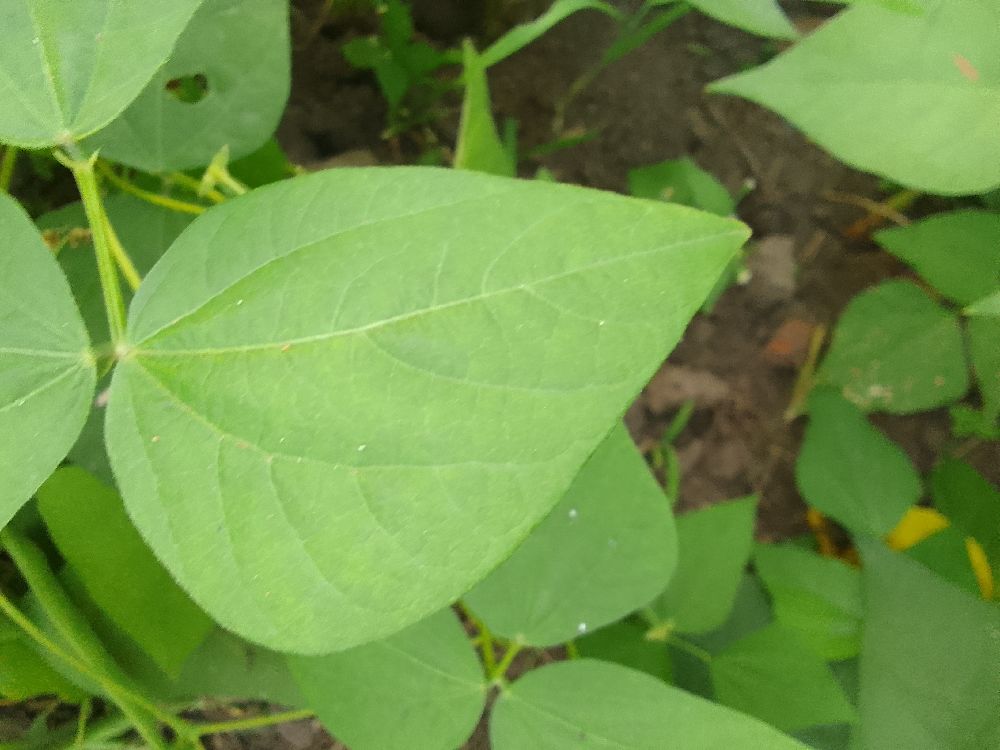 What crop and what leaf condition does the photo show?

common bean, healthy
